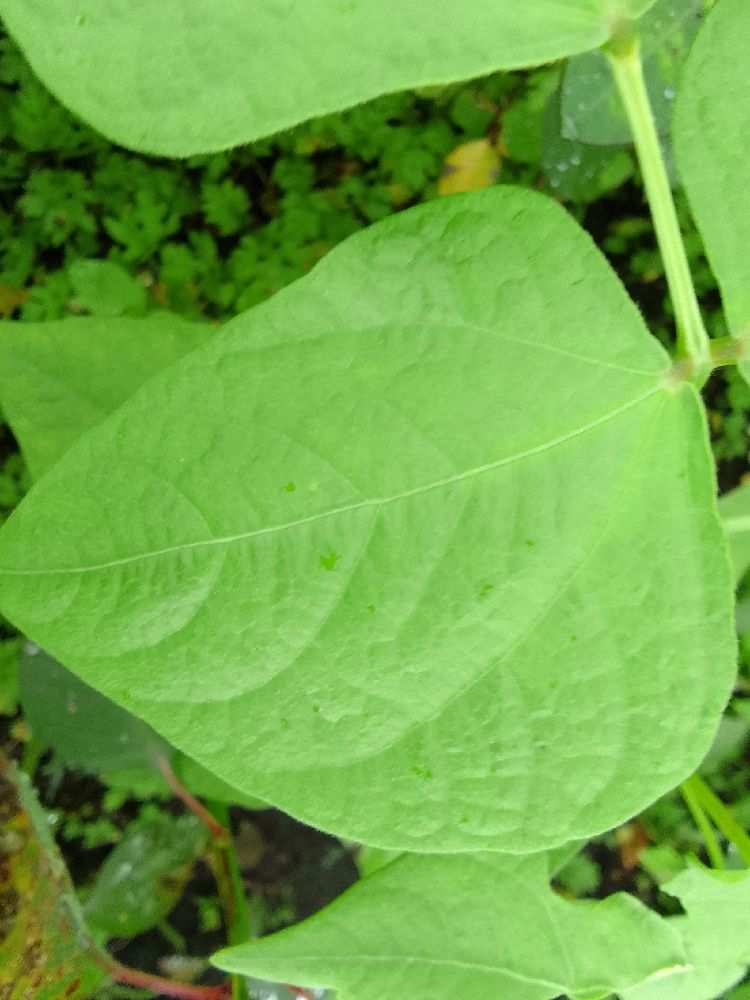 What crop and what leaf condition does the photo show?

common bean, healthy
